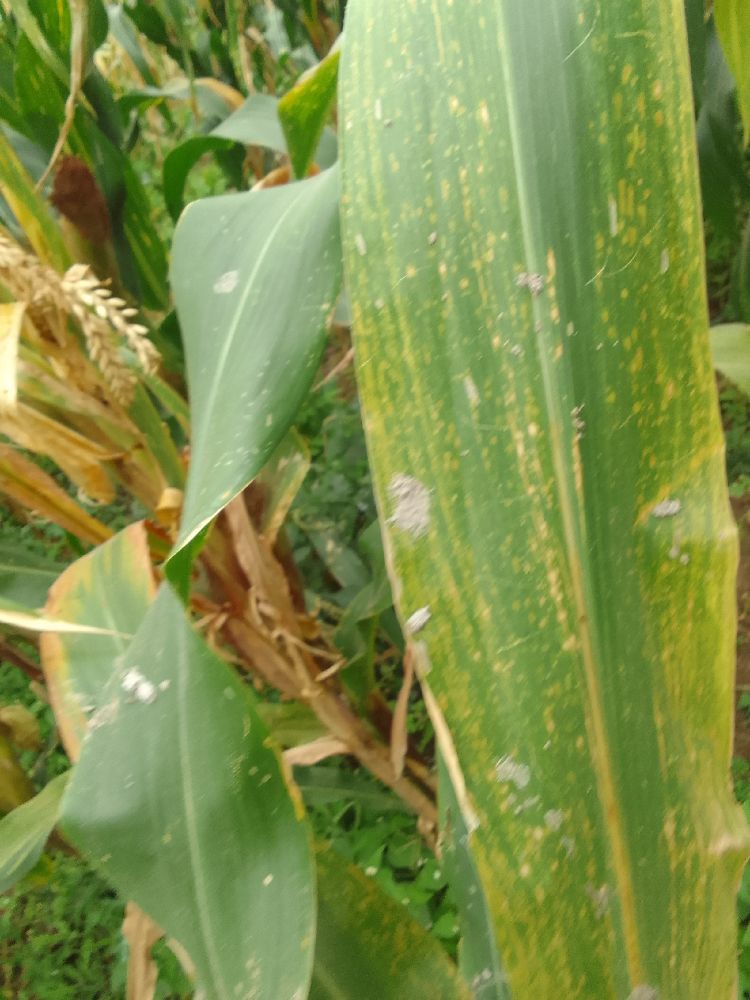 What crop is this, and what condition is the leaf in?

maize, maize lethal necrosis
